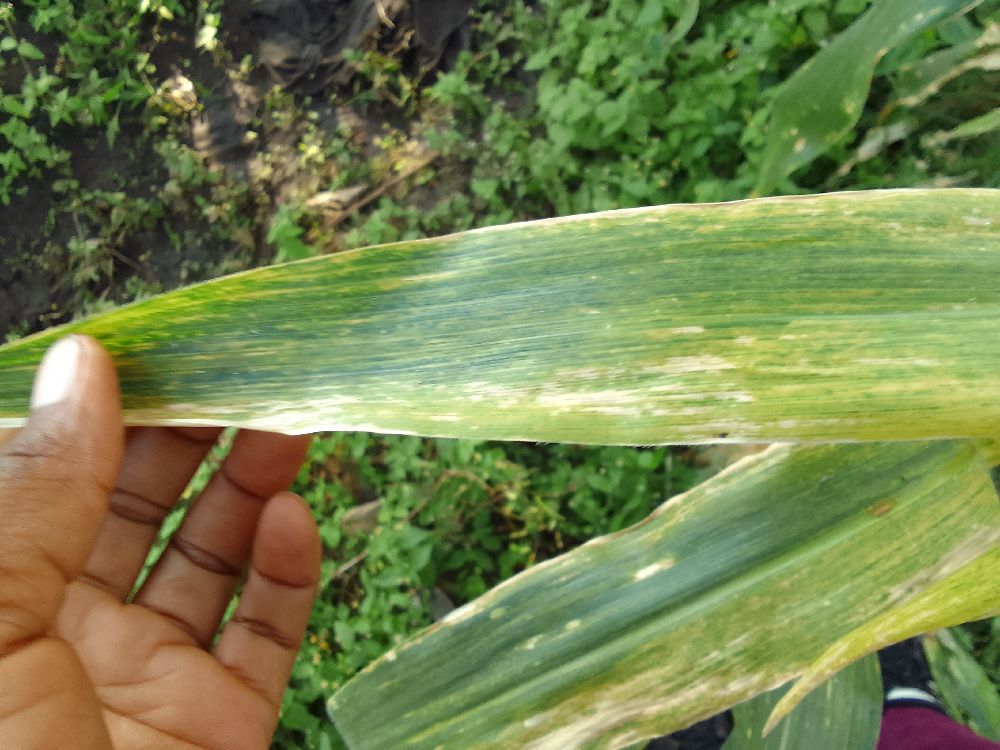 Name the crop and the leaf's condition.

maize, maize lethal necrosis
